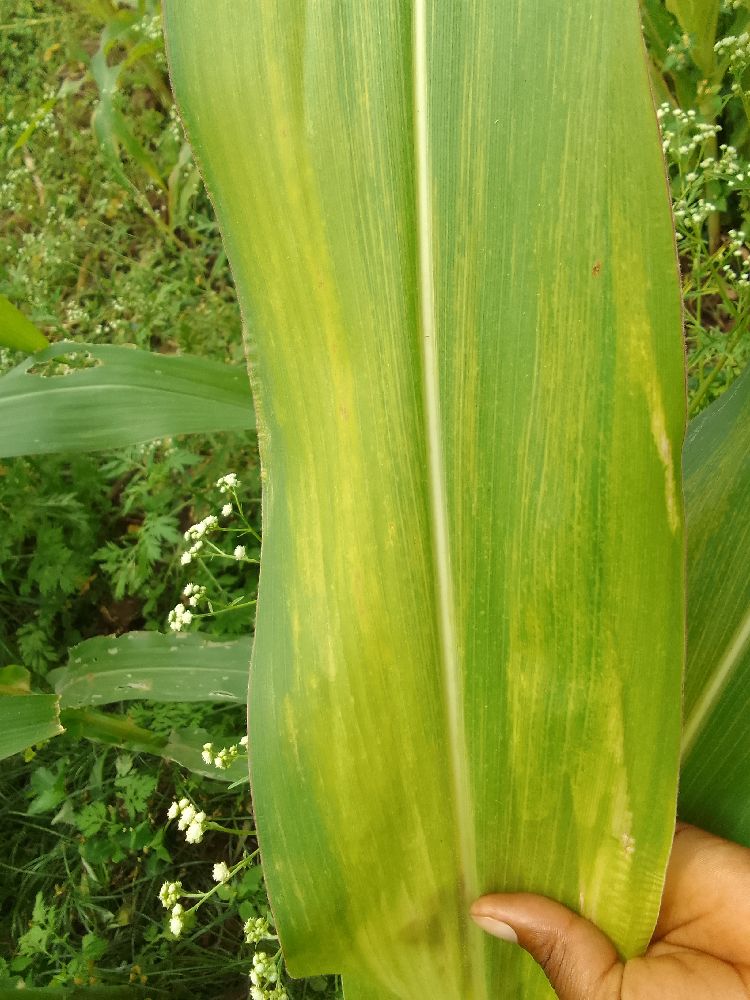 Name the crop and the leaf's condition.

maize, maize lethal necrosis
